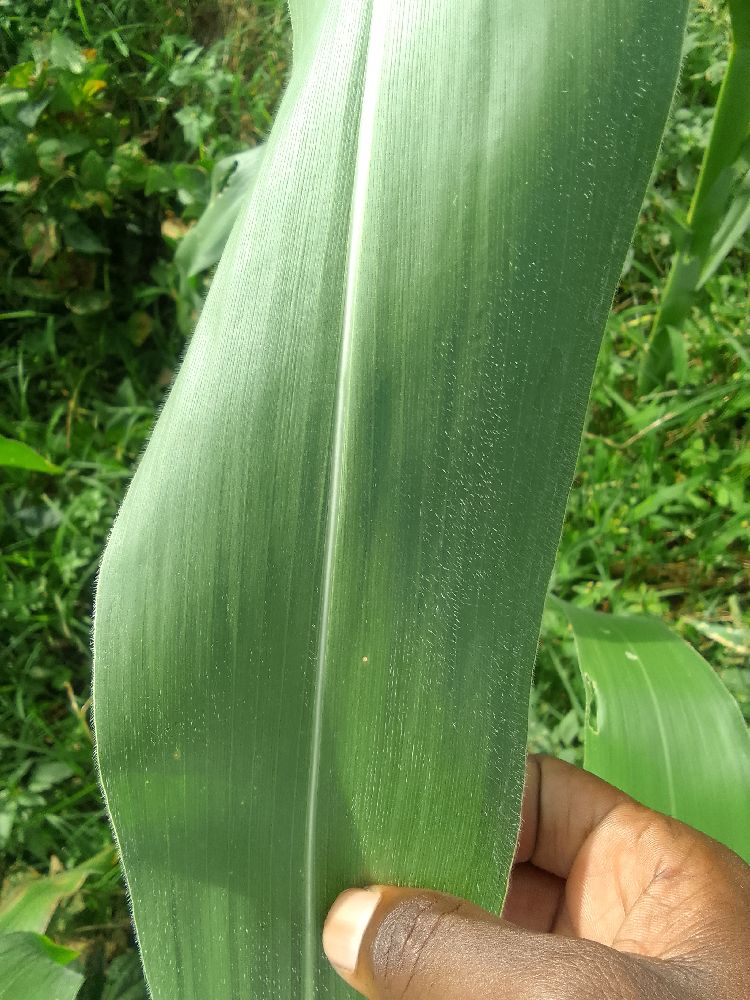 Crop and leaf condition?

maize, healthy
